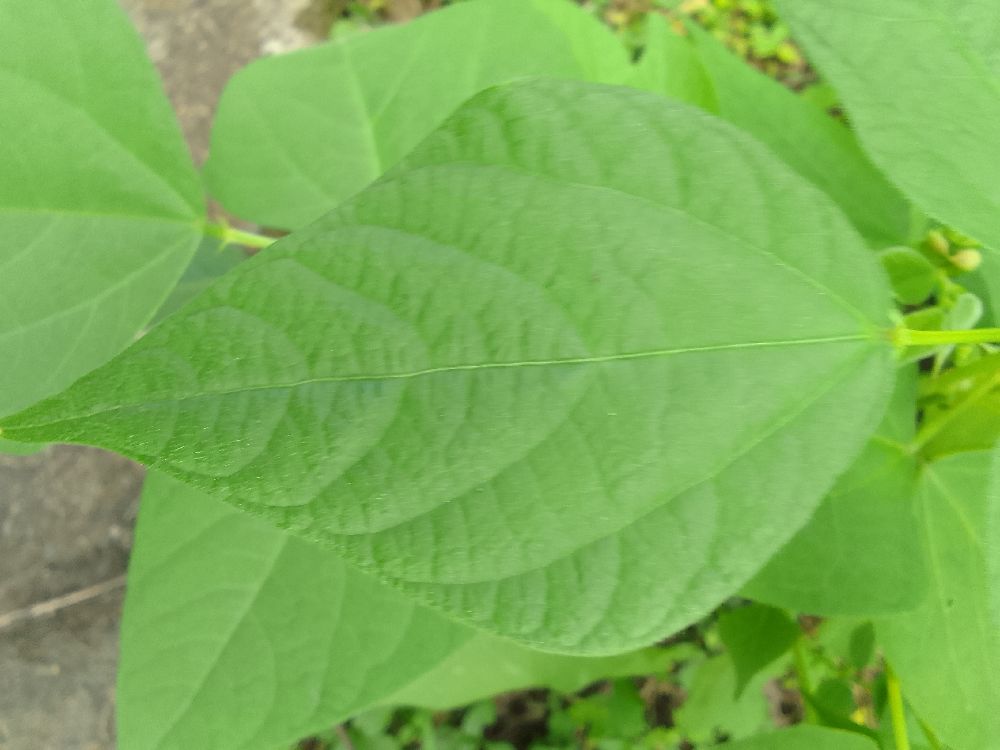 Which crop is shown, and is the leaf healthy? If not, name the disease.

common bean, healthy
